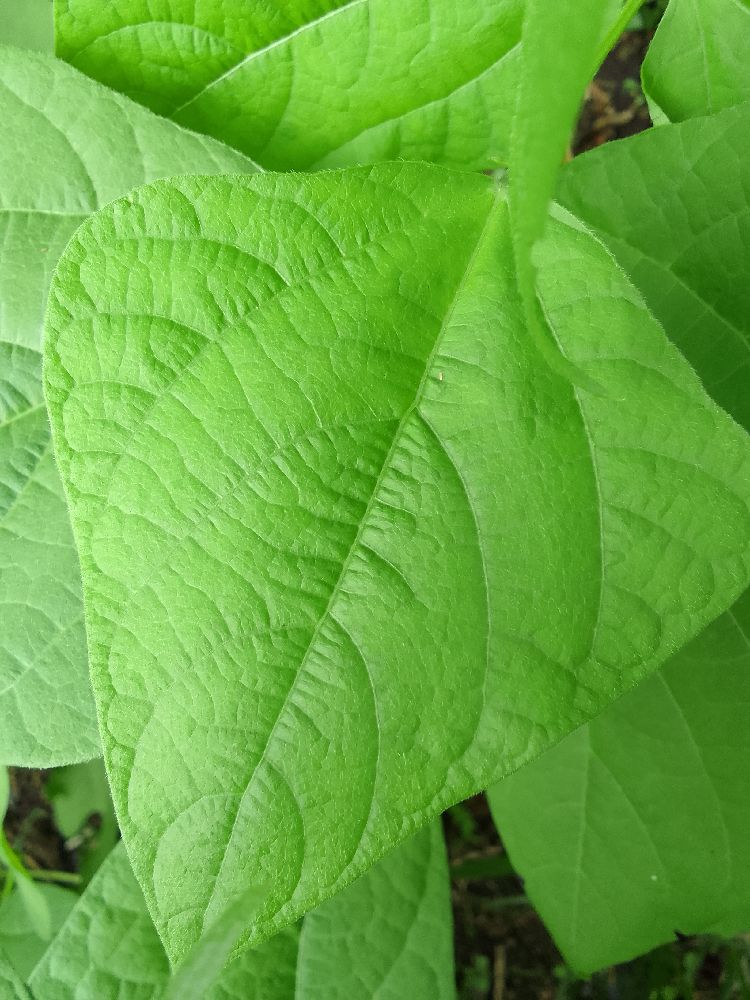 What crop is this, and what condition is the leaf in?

common bean, healthy
